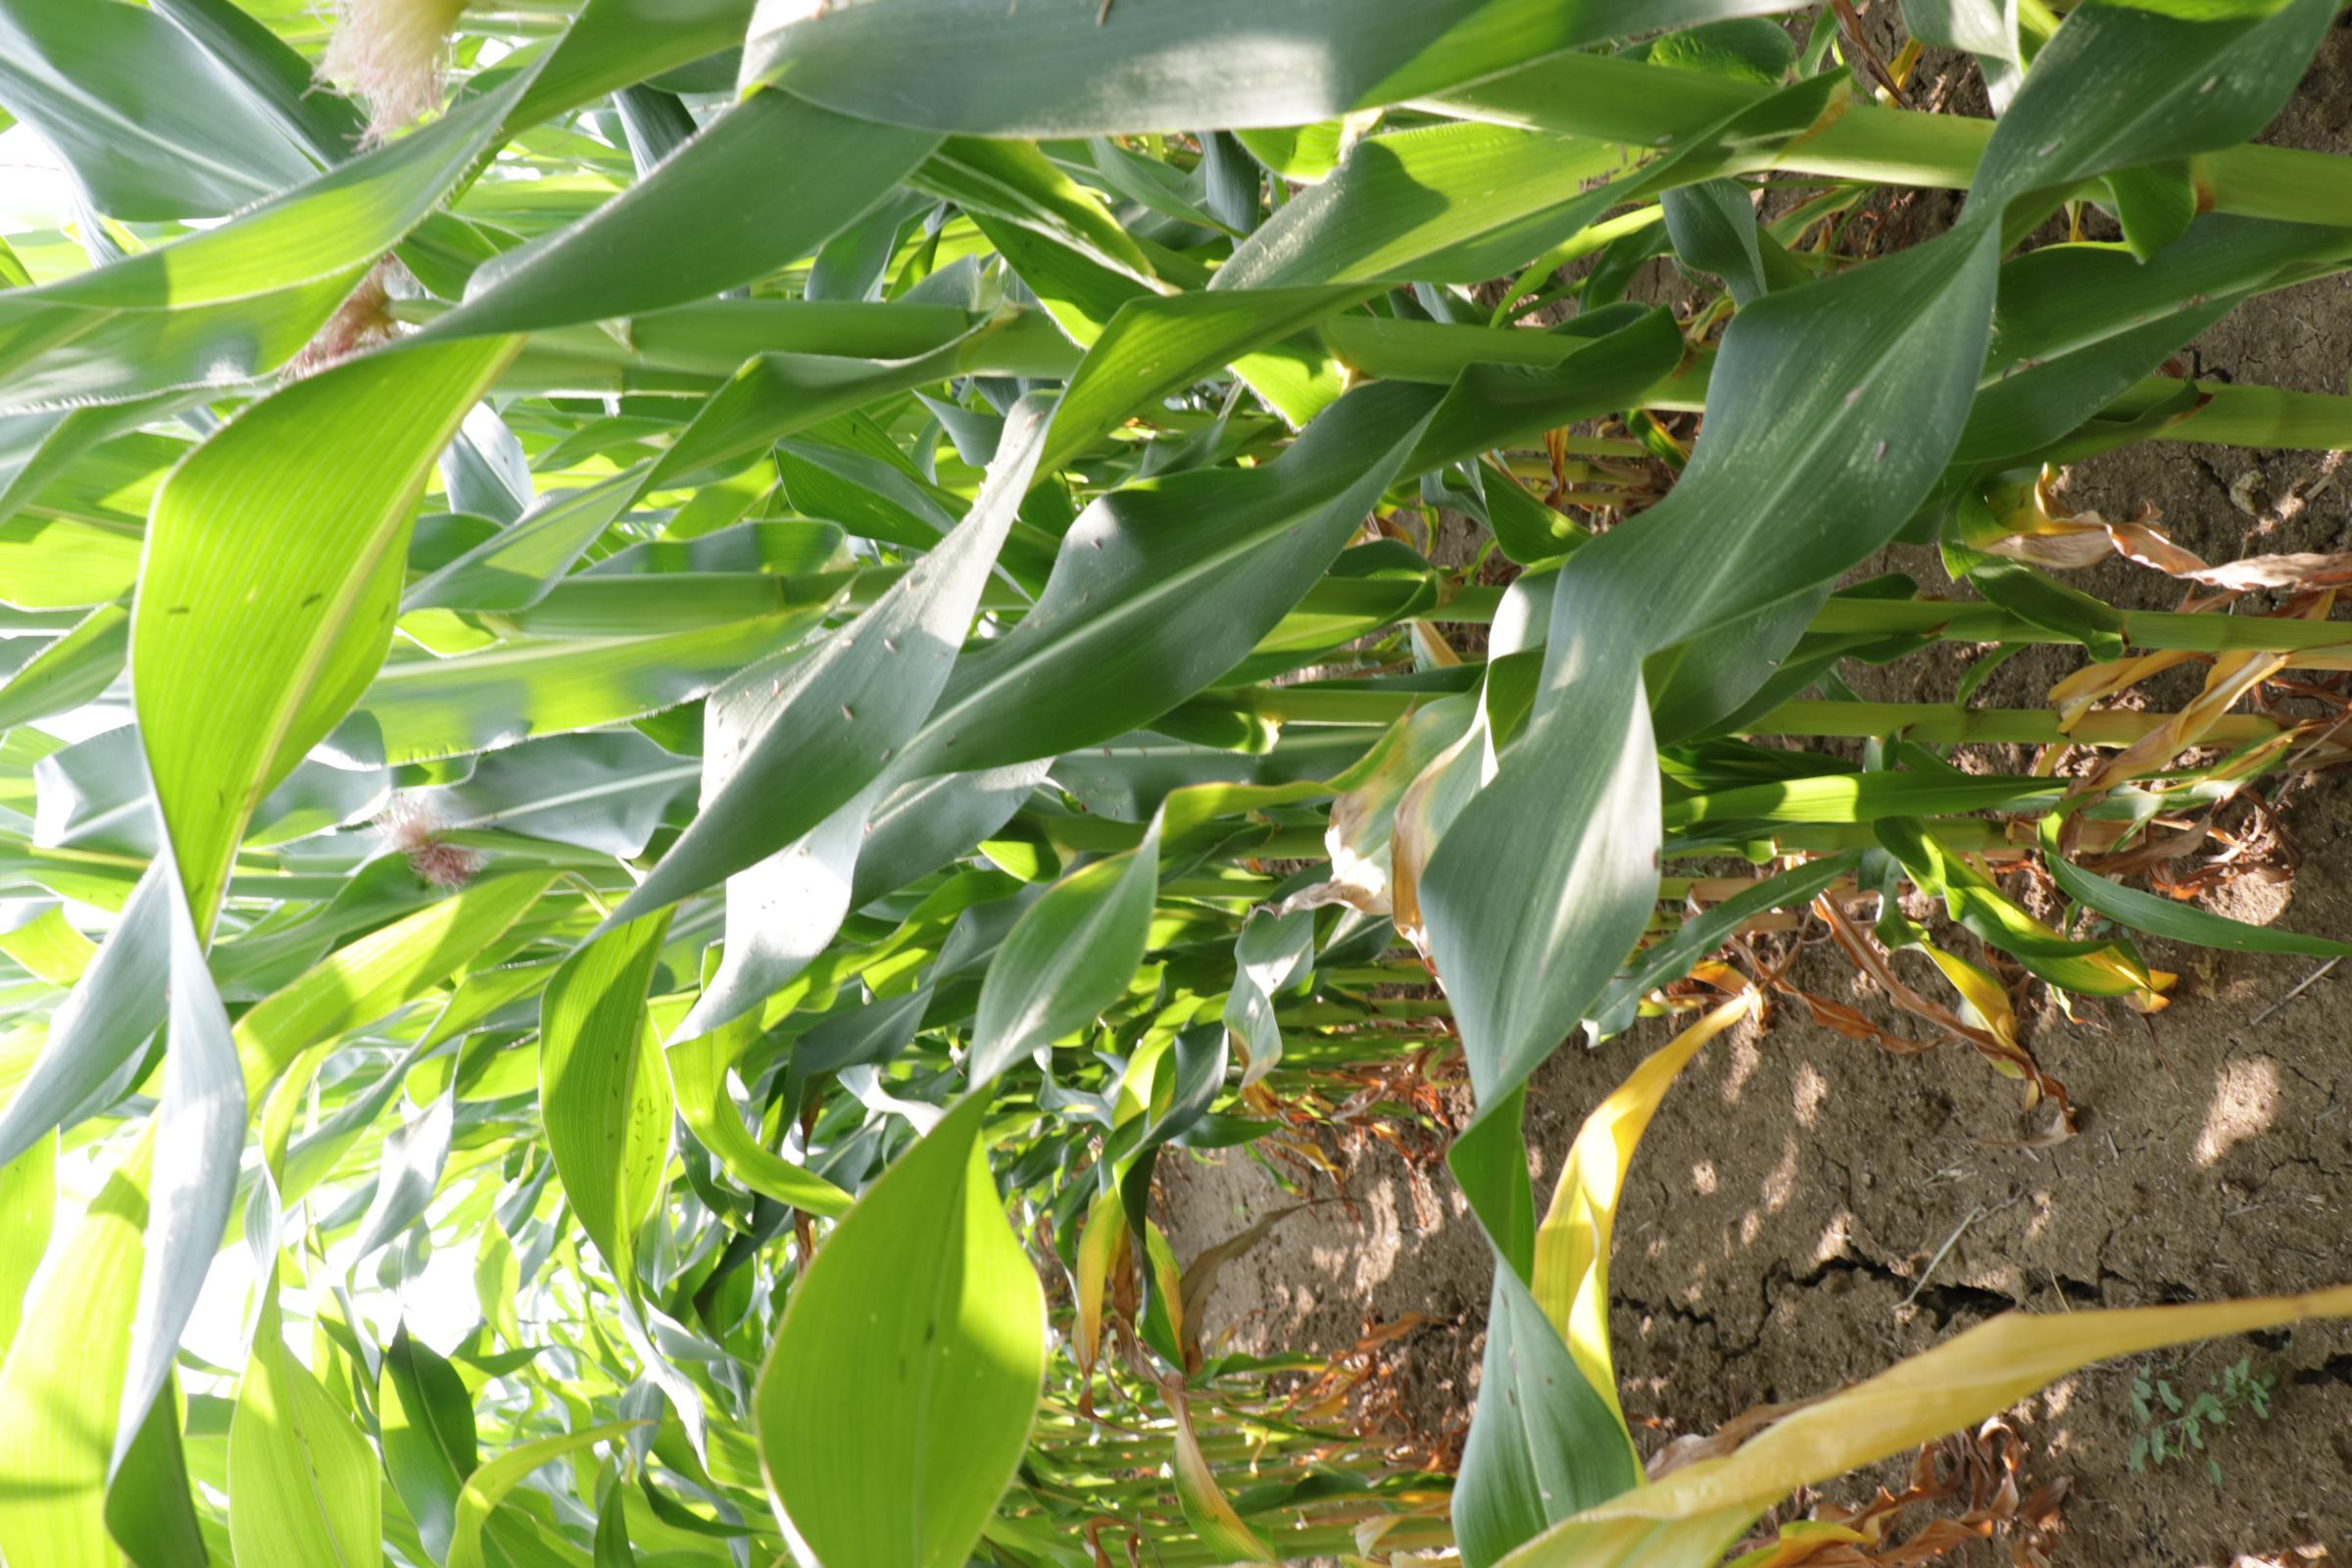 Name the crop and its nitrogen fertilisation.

maize, reduced nitrogen fertilisation
